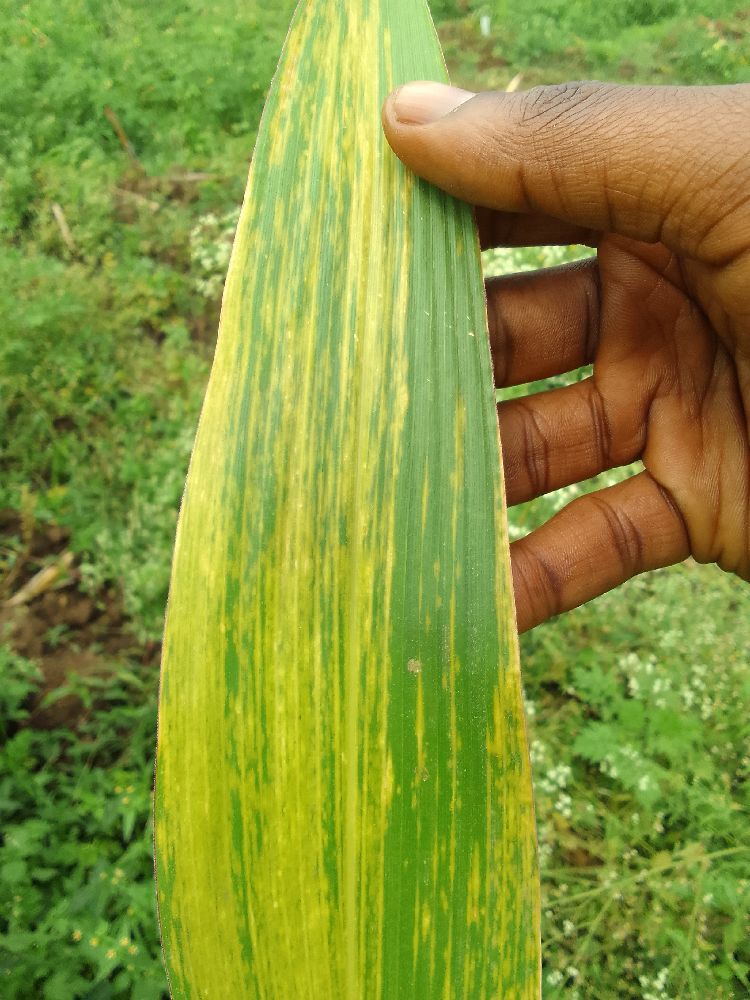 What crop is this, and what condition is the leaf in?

maize, maize lethal necrosis
